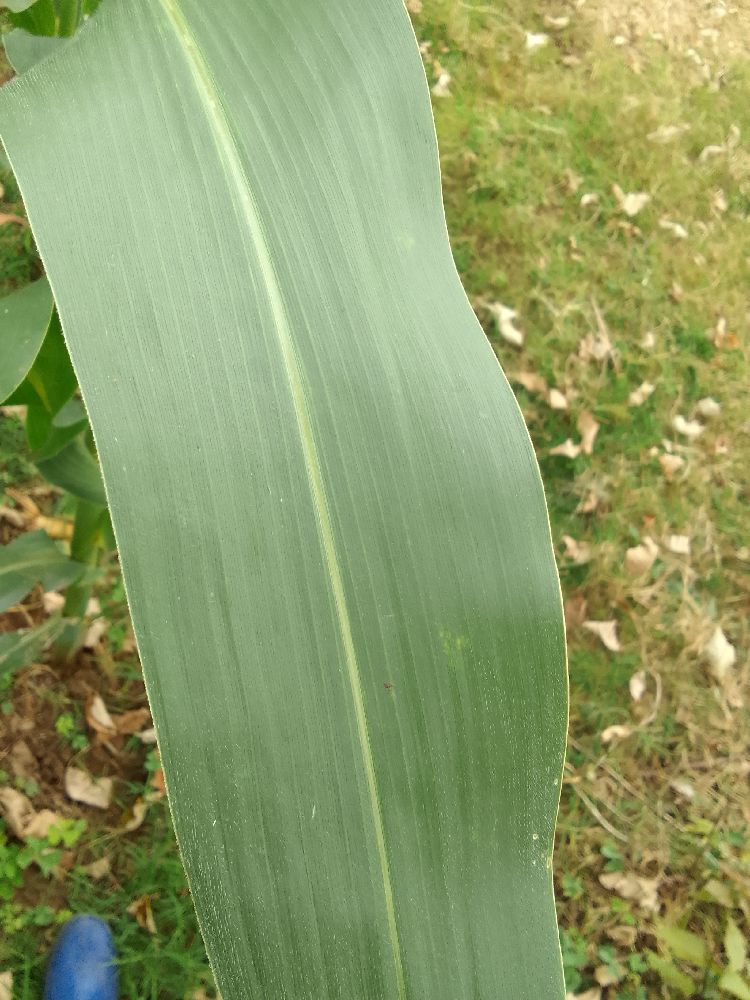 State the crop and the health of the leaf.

maize, healthy
